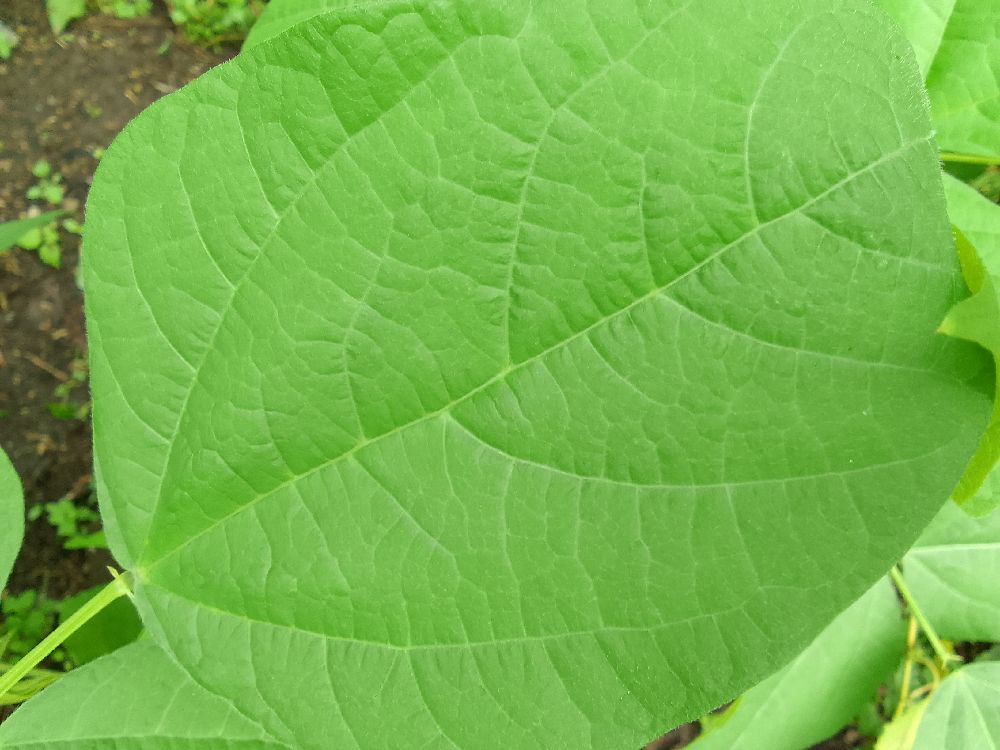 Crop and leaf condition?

common bean, healthy
